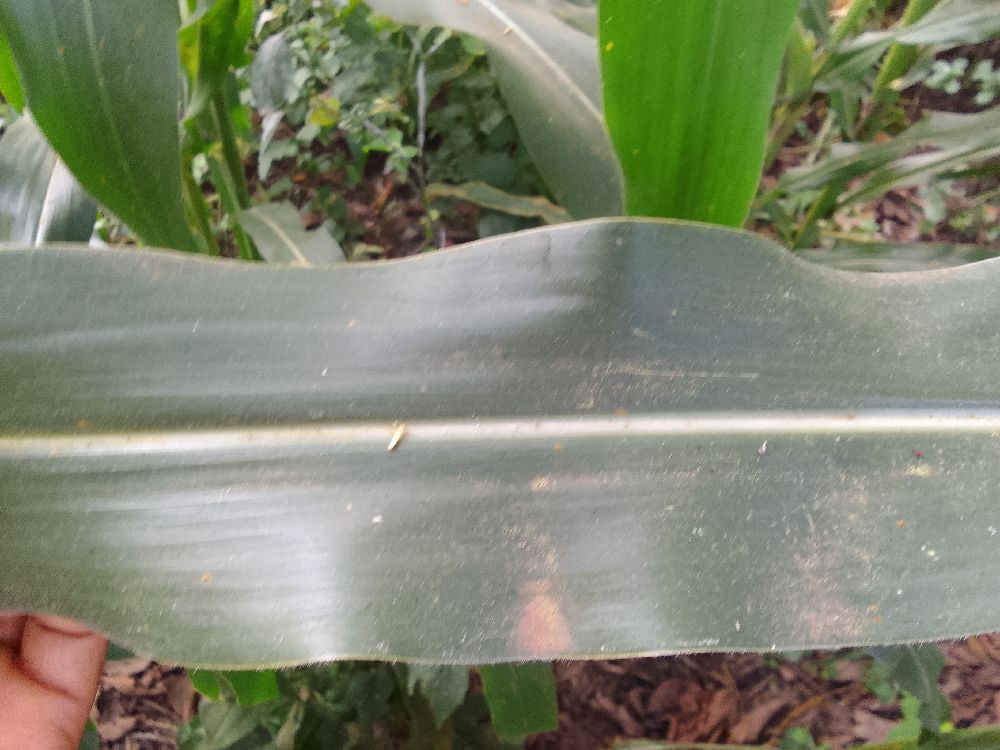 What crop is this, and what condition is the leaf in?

maize, healthy
